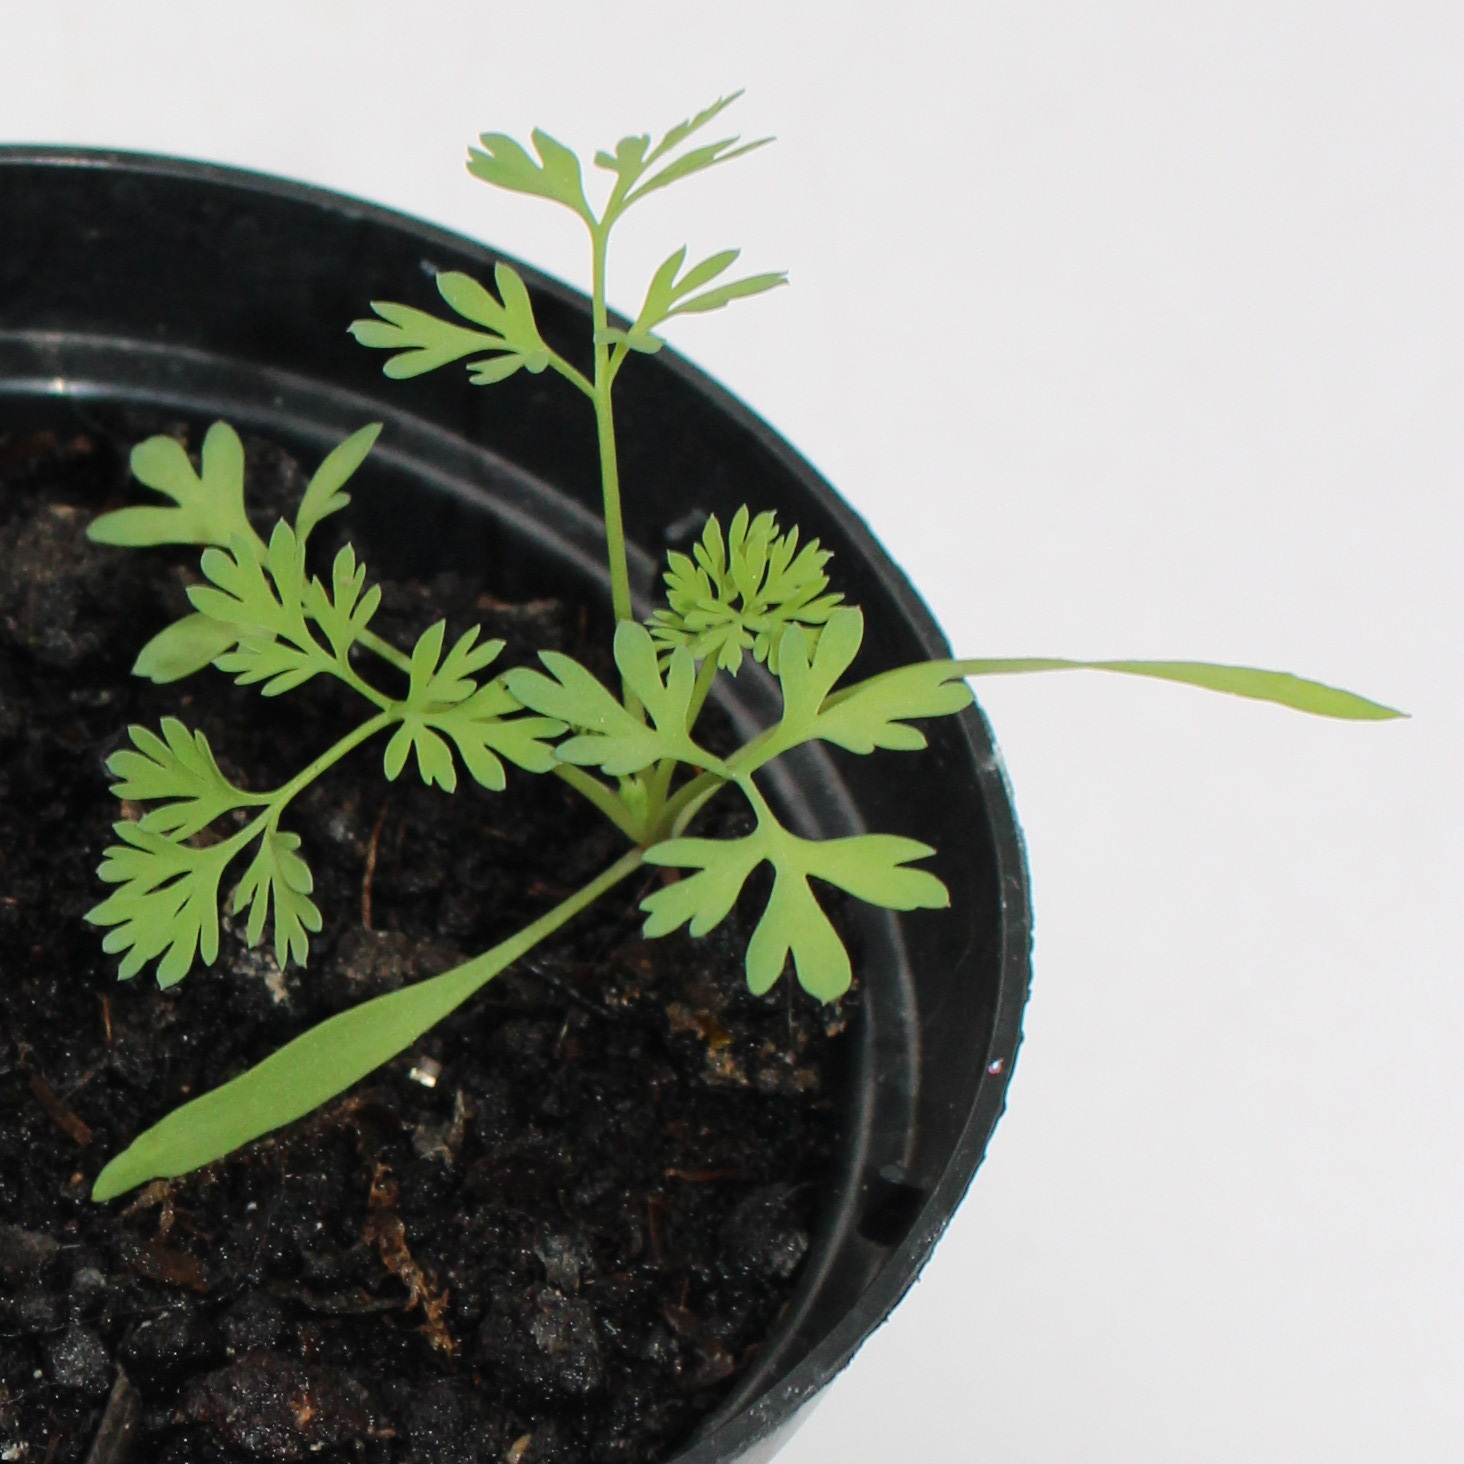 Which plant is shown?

Fumaria officinalis
